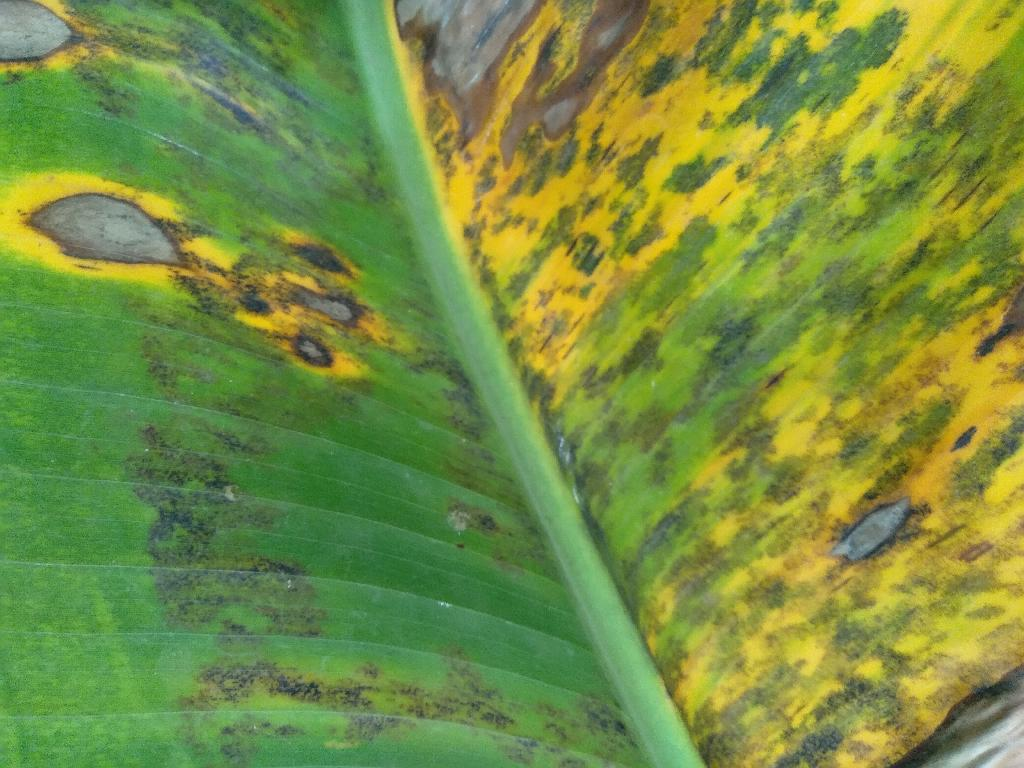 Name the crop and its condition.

banana, black sigatoka
